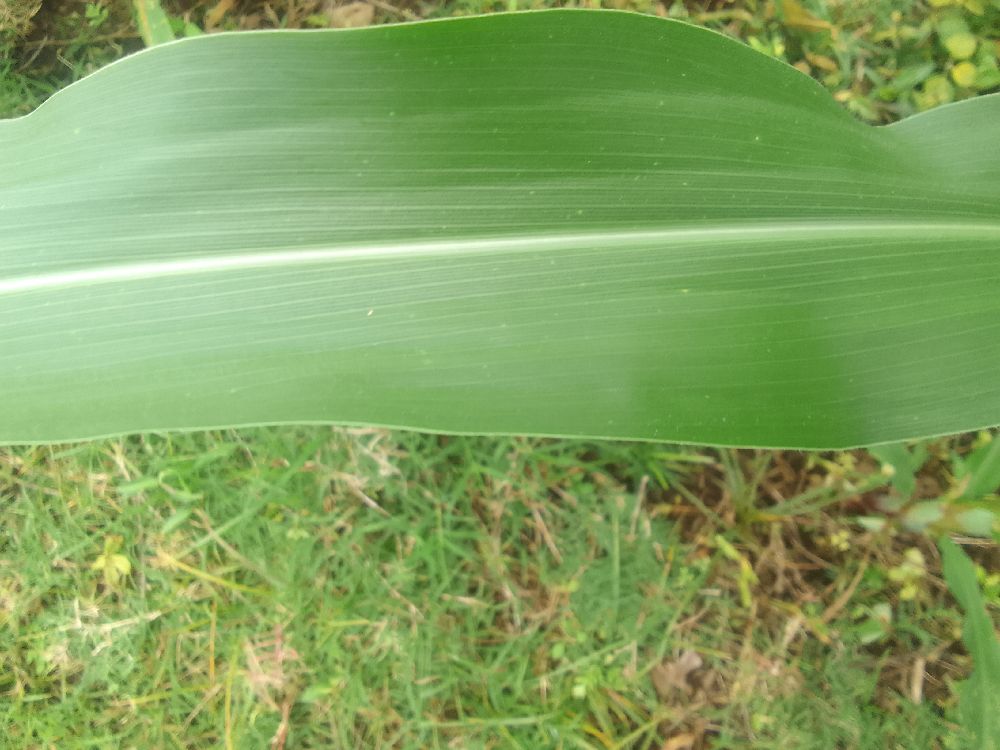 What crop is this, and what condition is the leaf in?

maize, healthy
